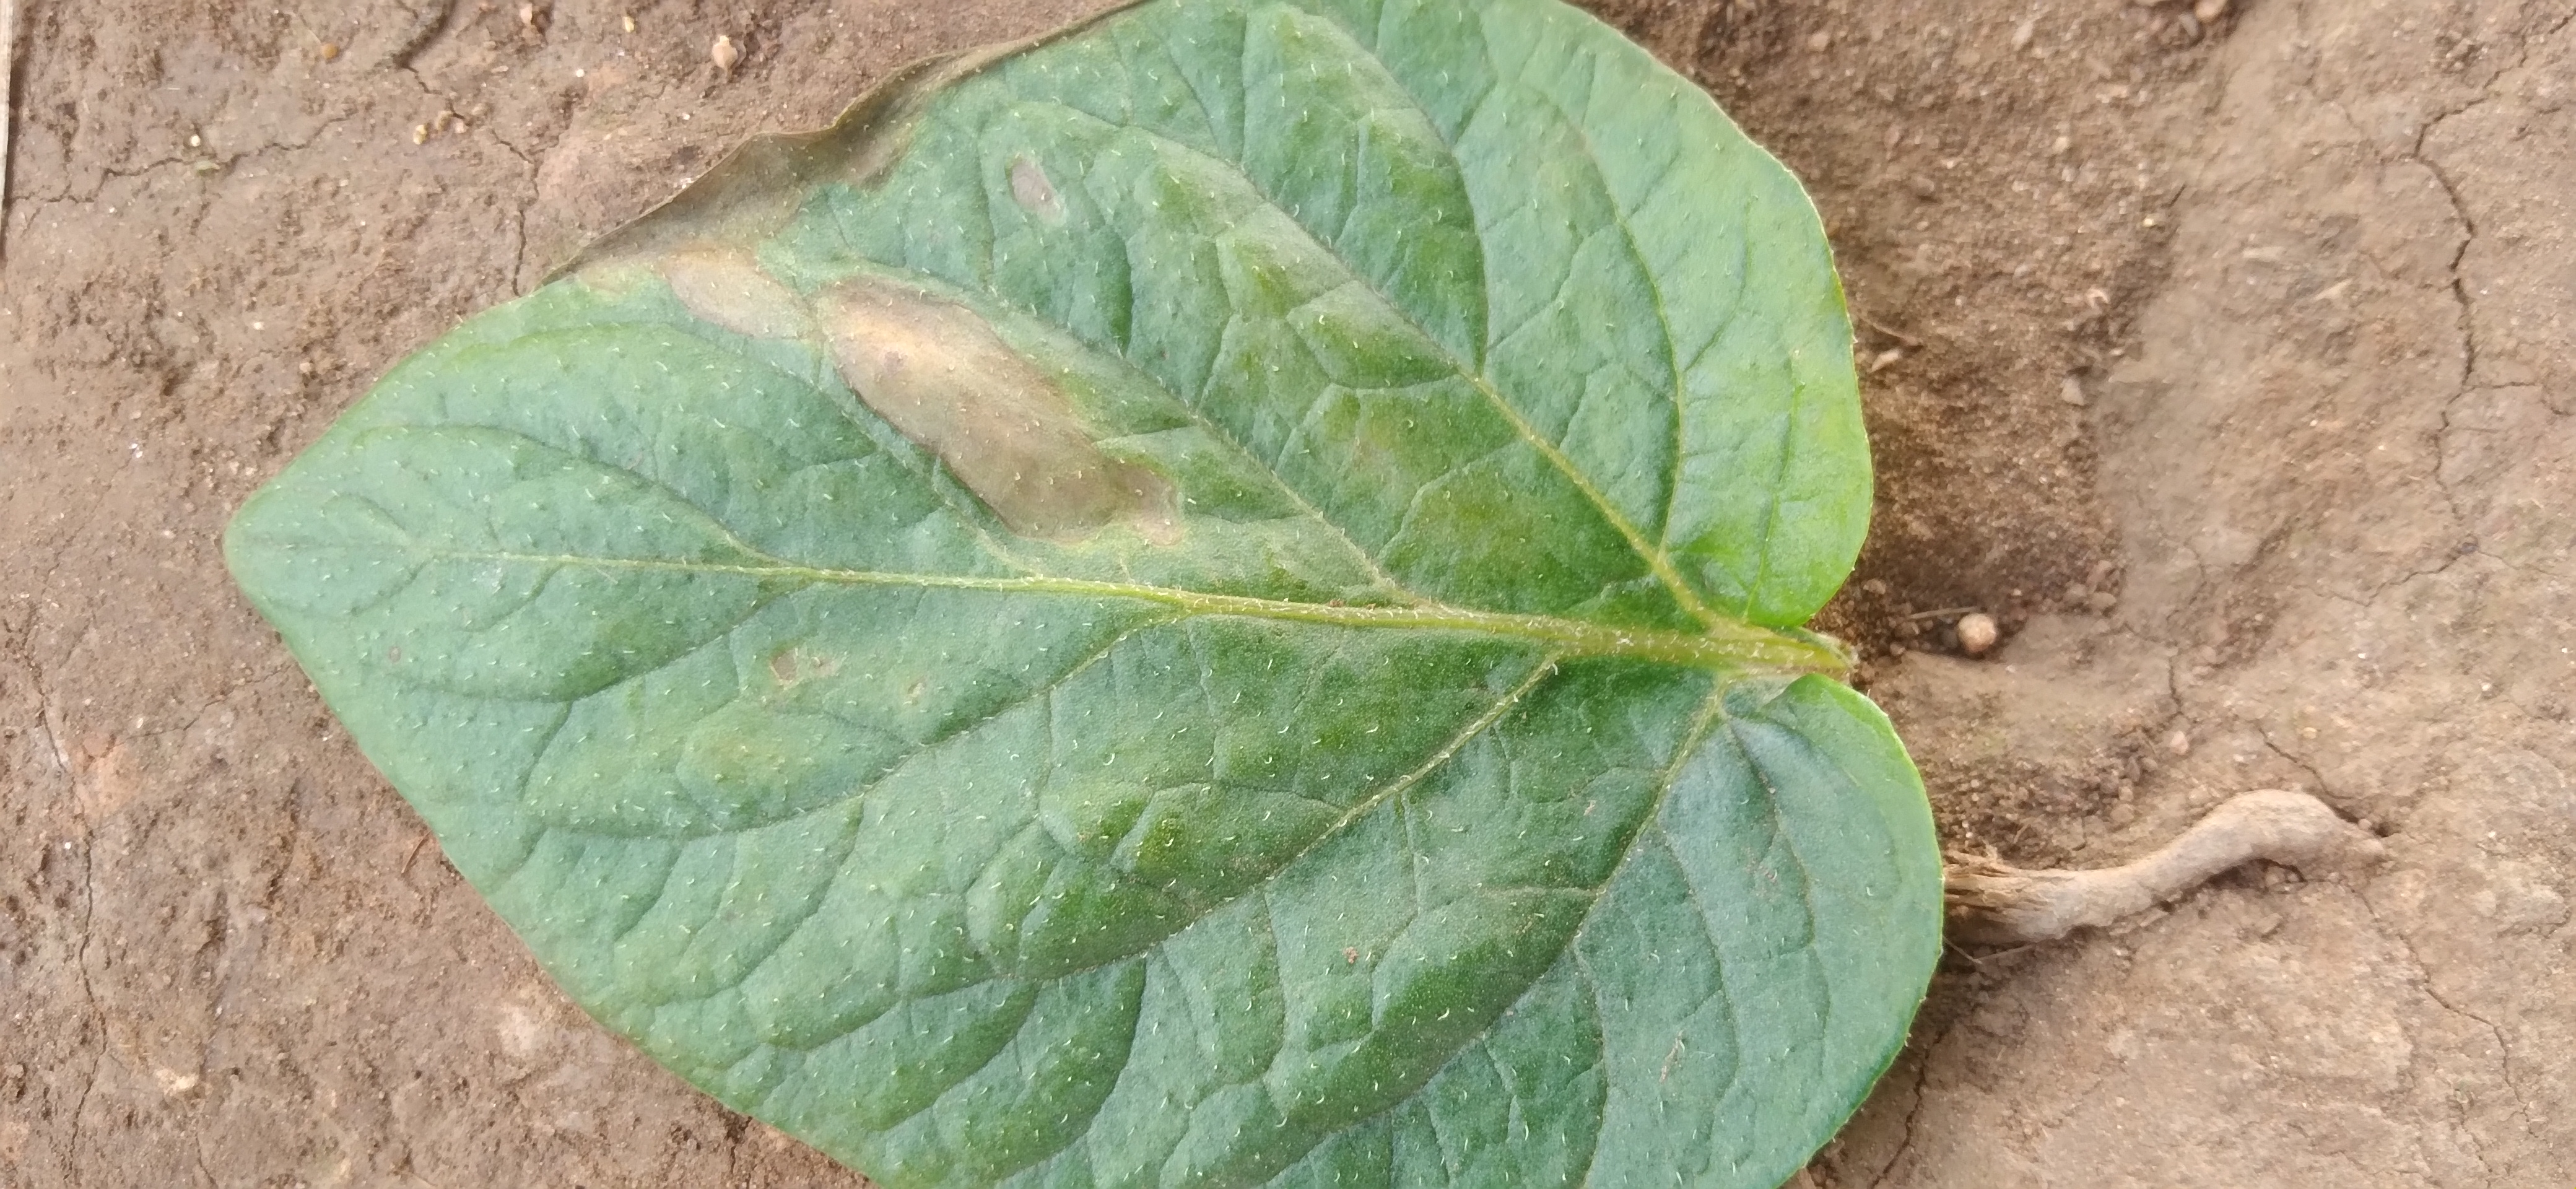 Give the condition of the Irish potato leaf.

early blight
